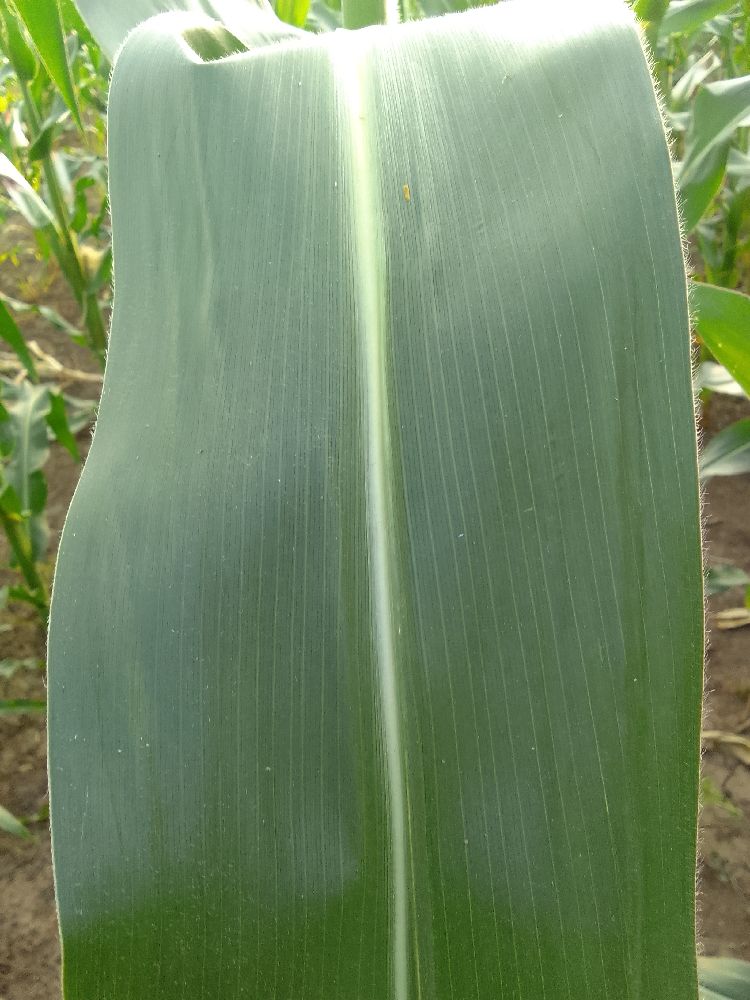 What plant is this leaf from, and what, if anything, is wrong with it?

maize, healthy
